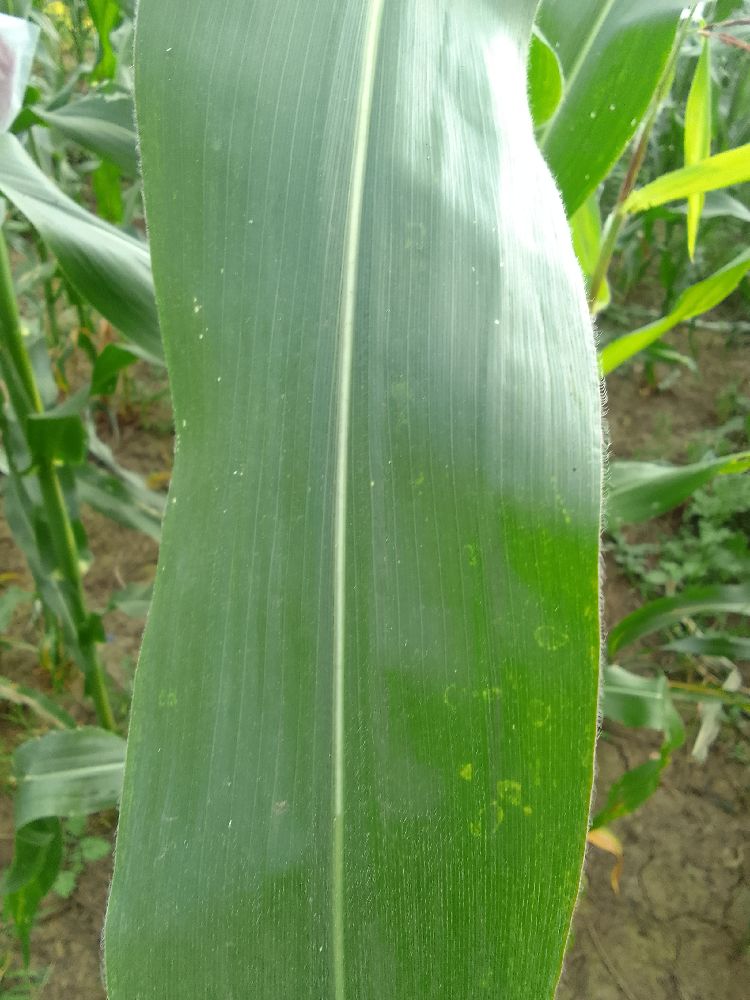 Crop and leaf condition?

maize, healthy
